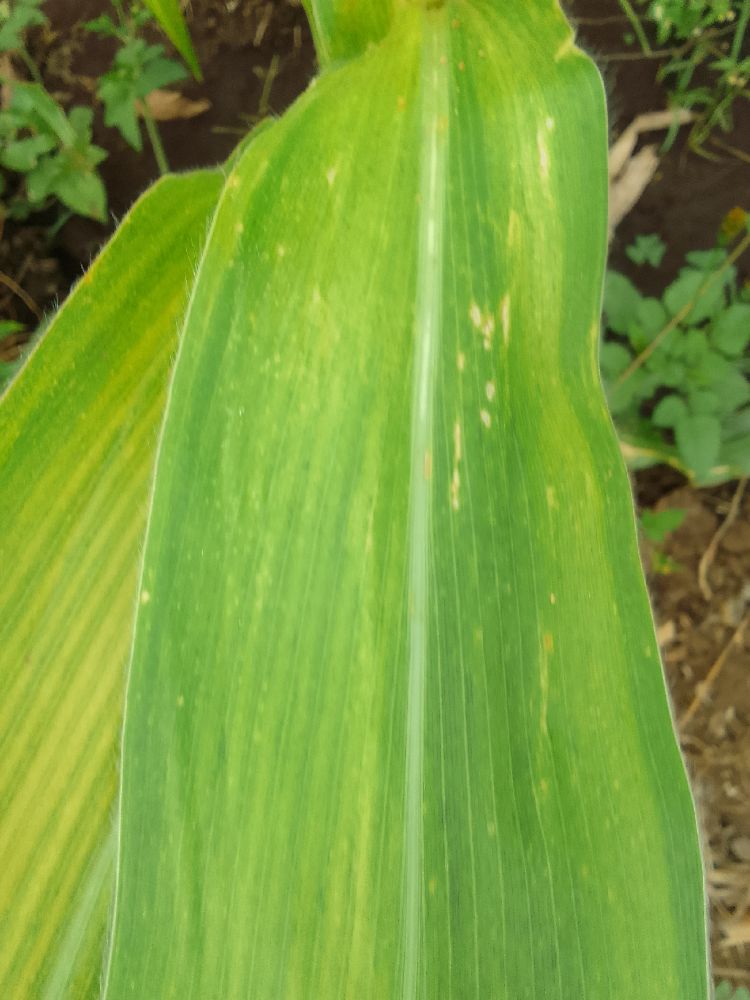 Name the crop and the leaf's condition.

maize, maize lethal necrosis
